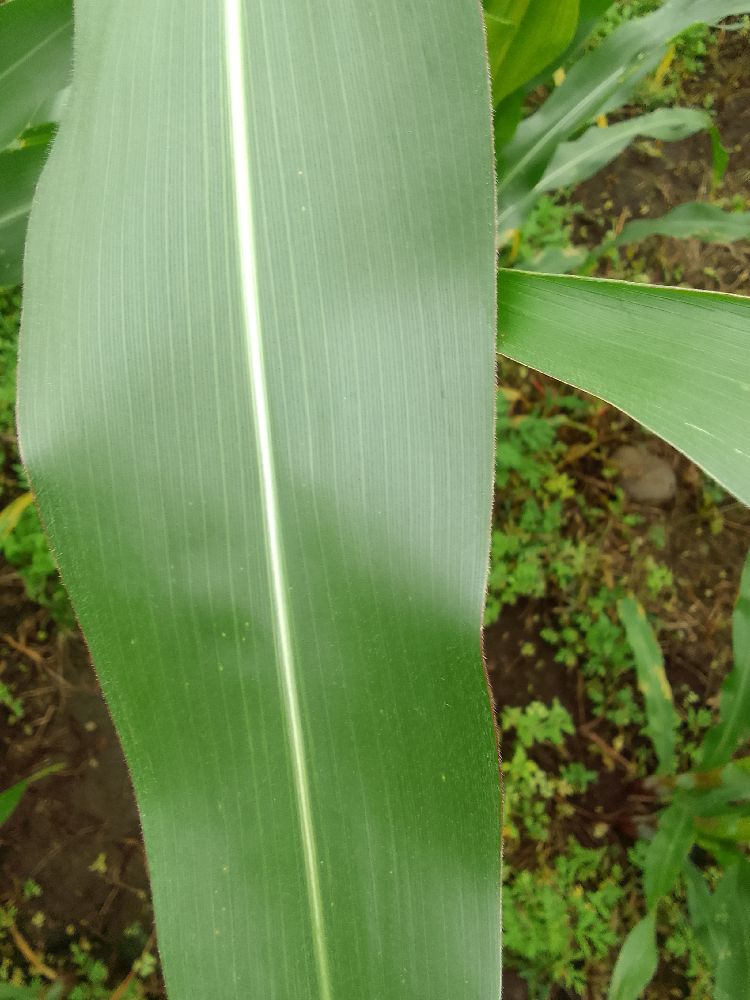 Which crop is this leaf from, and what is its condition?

maize, healthy
